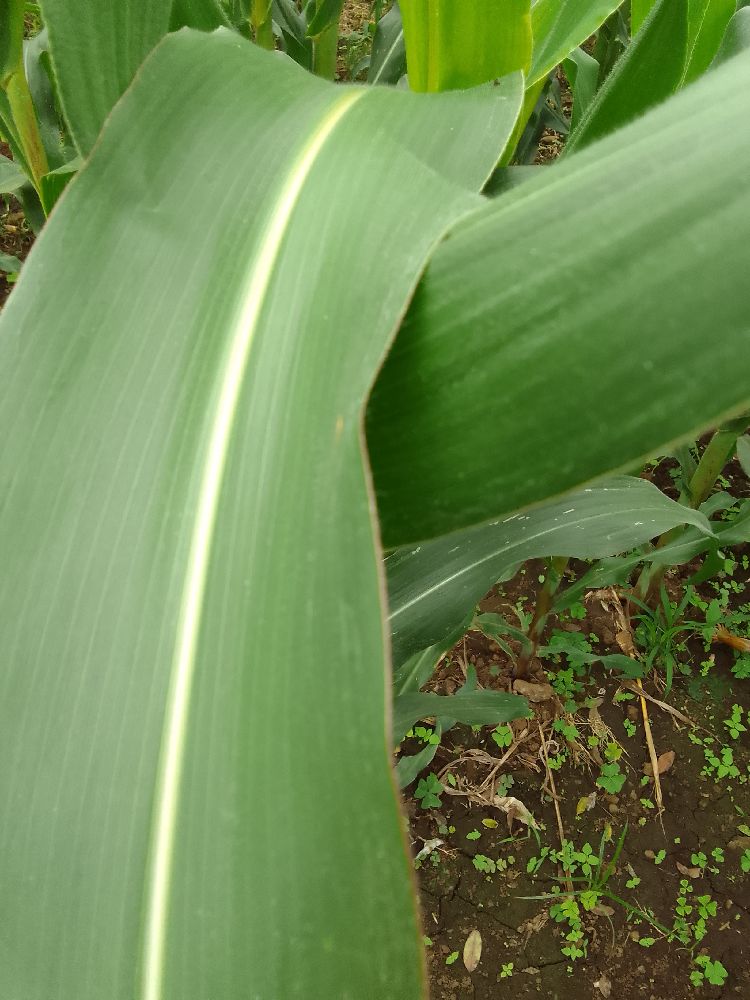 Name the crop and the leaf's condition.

maize, healthy
